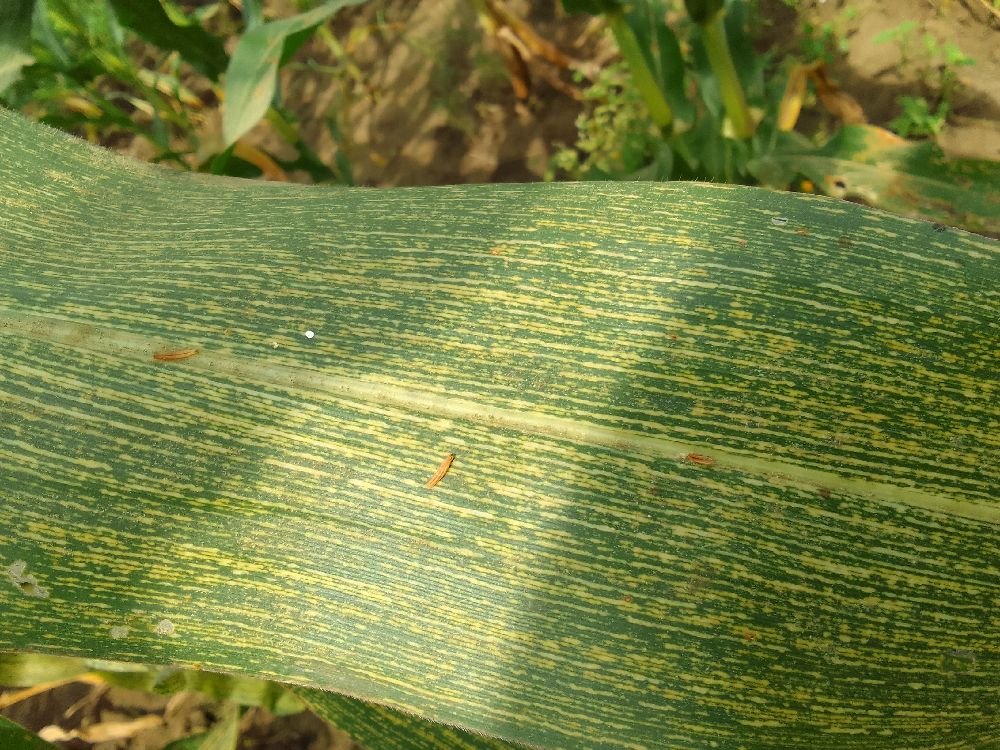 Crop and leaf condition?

maize, maize streak virus
